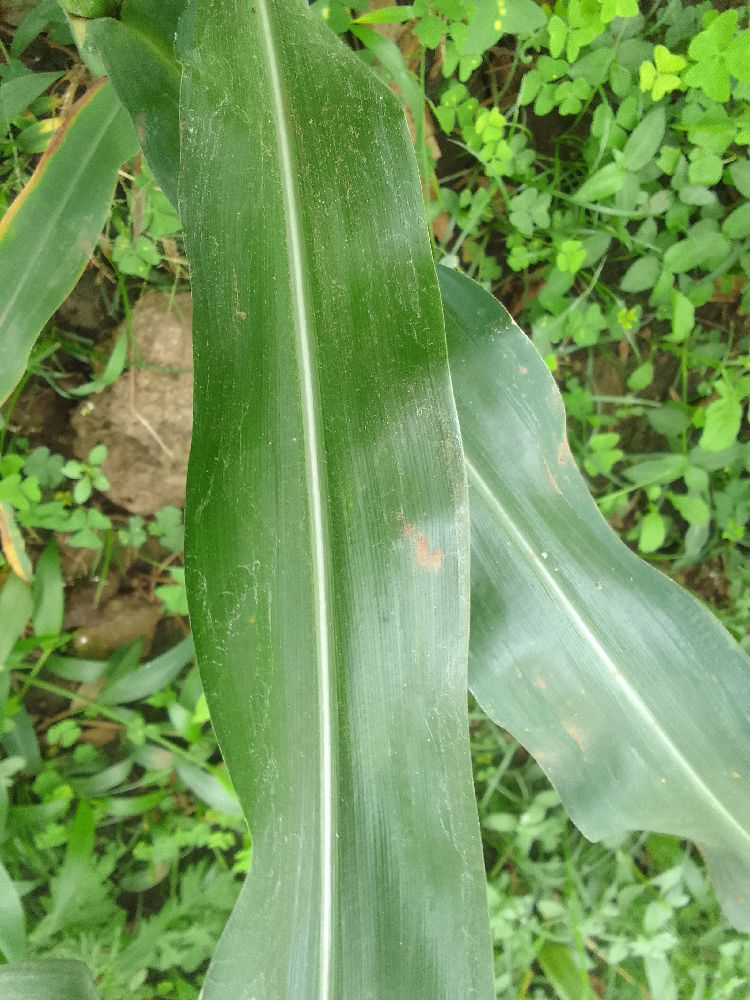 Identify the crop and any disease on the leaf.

maize, healthy
